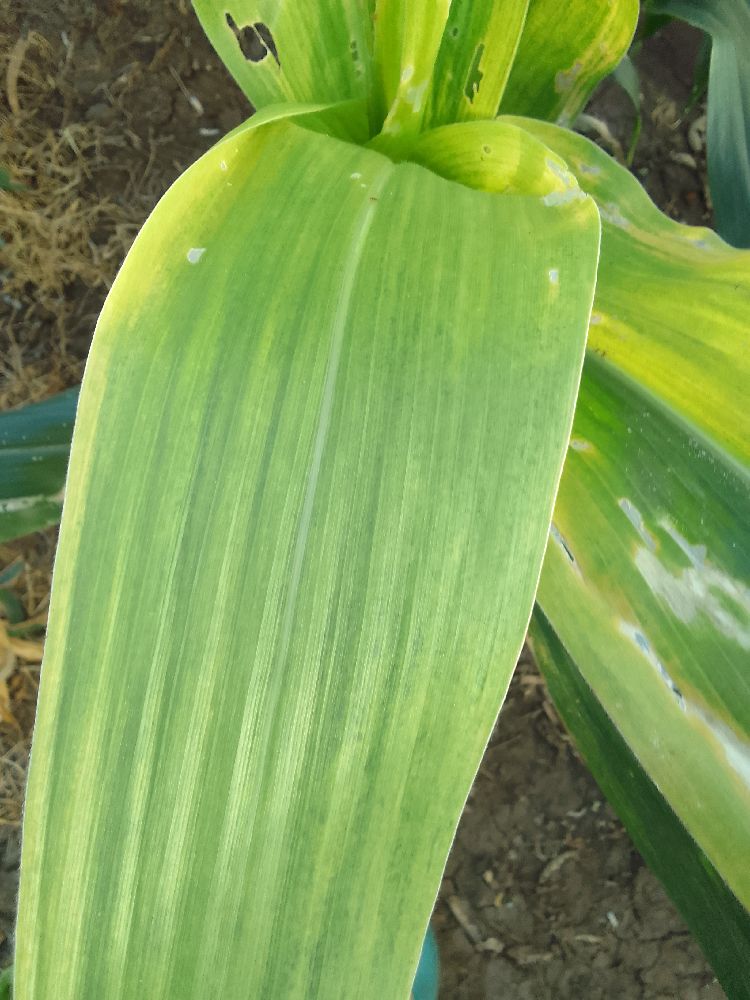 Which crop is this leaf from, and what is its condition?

maize, maize lethal necrosis
